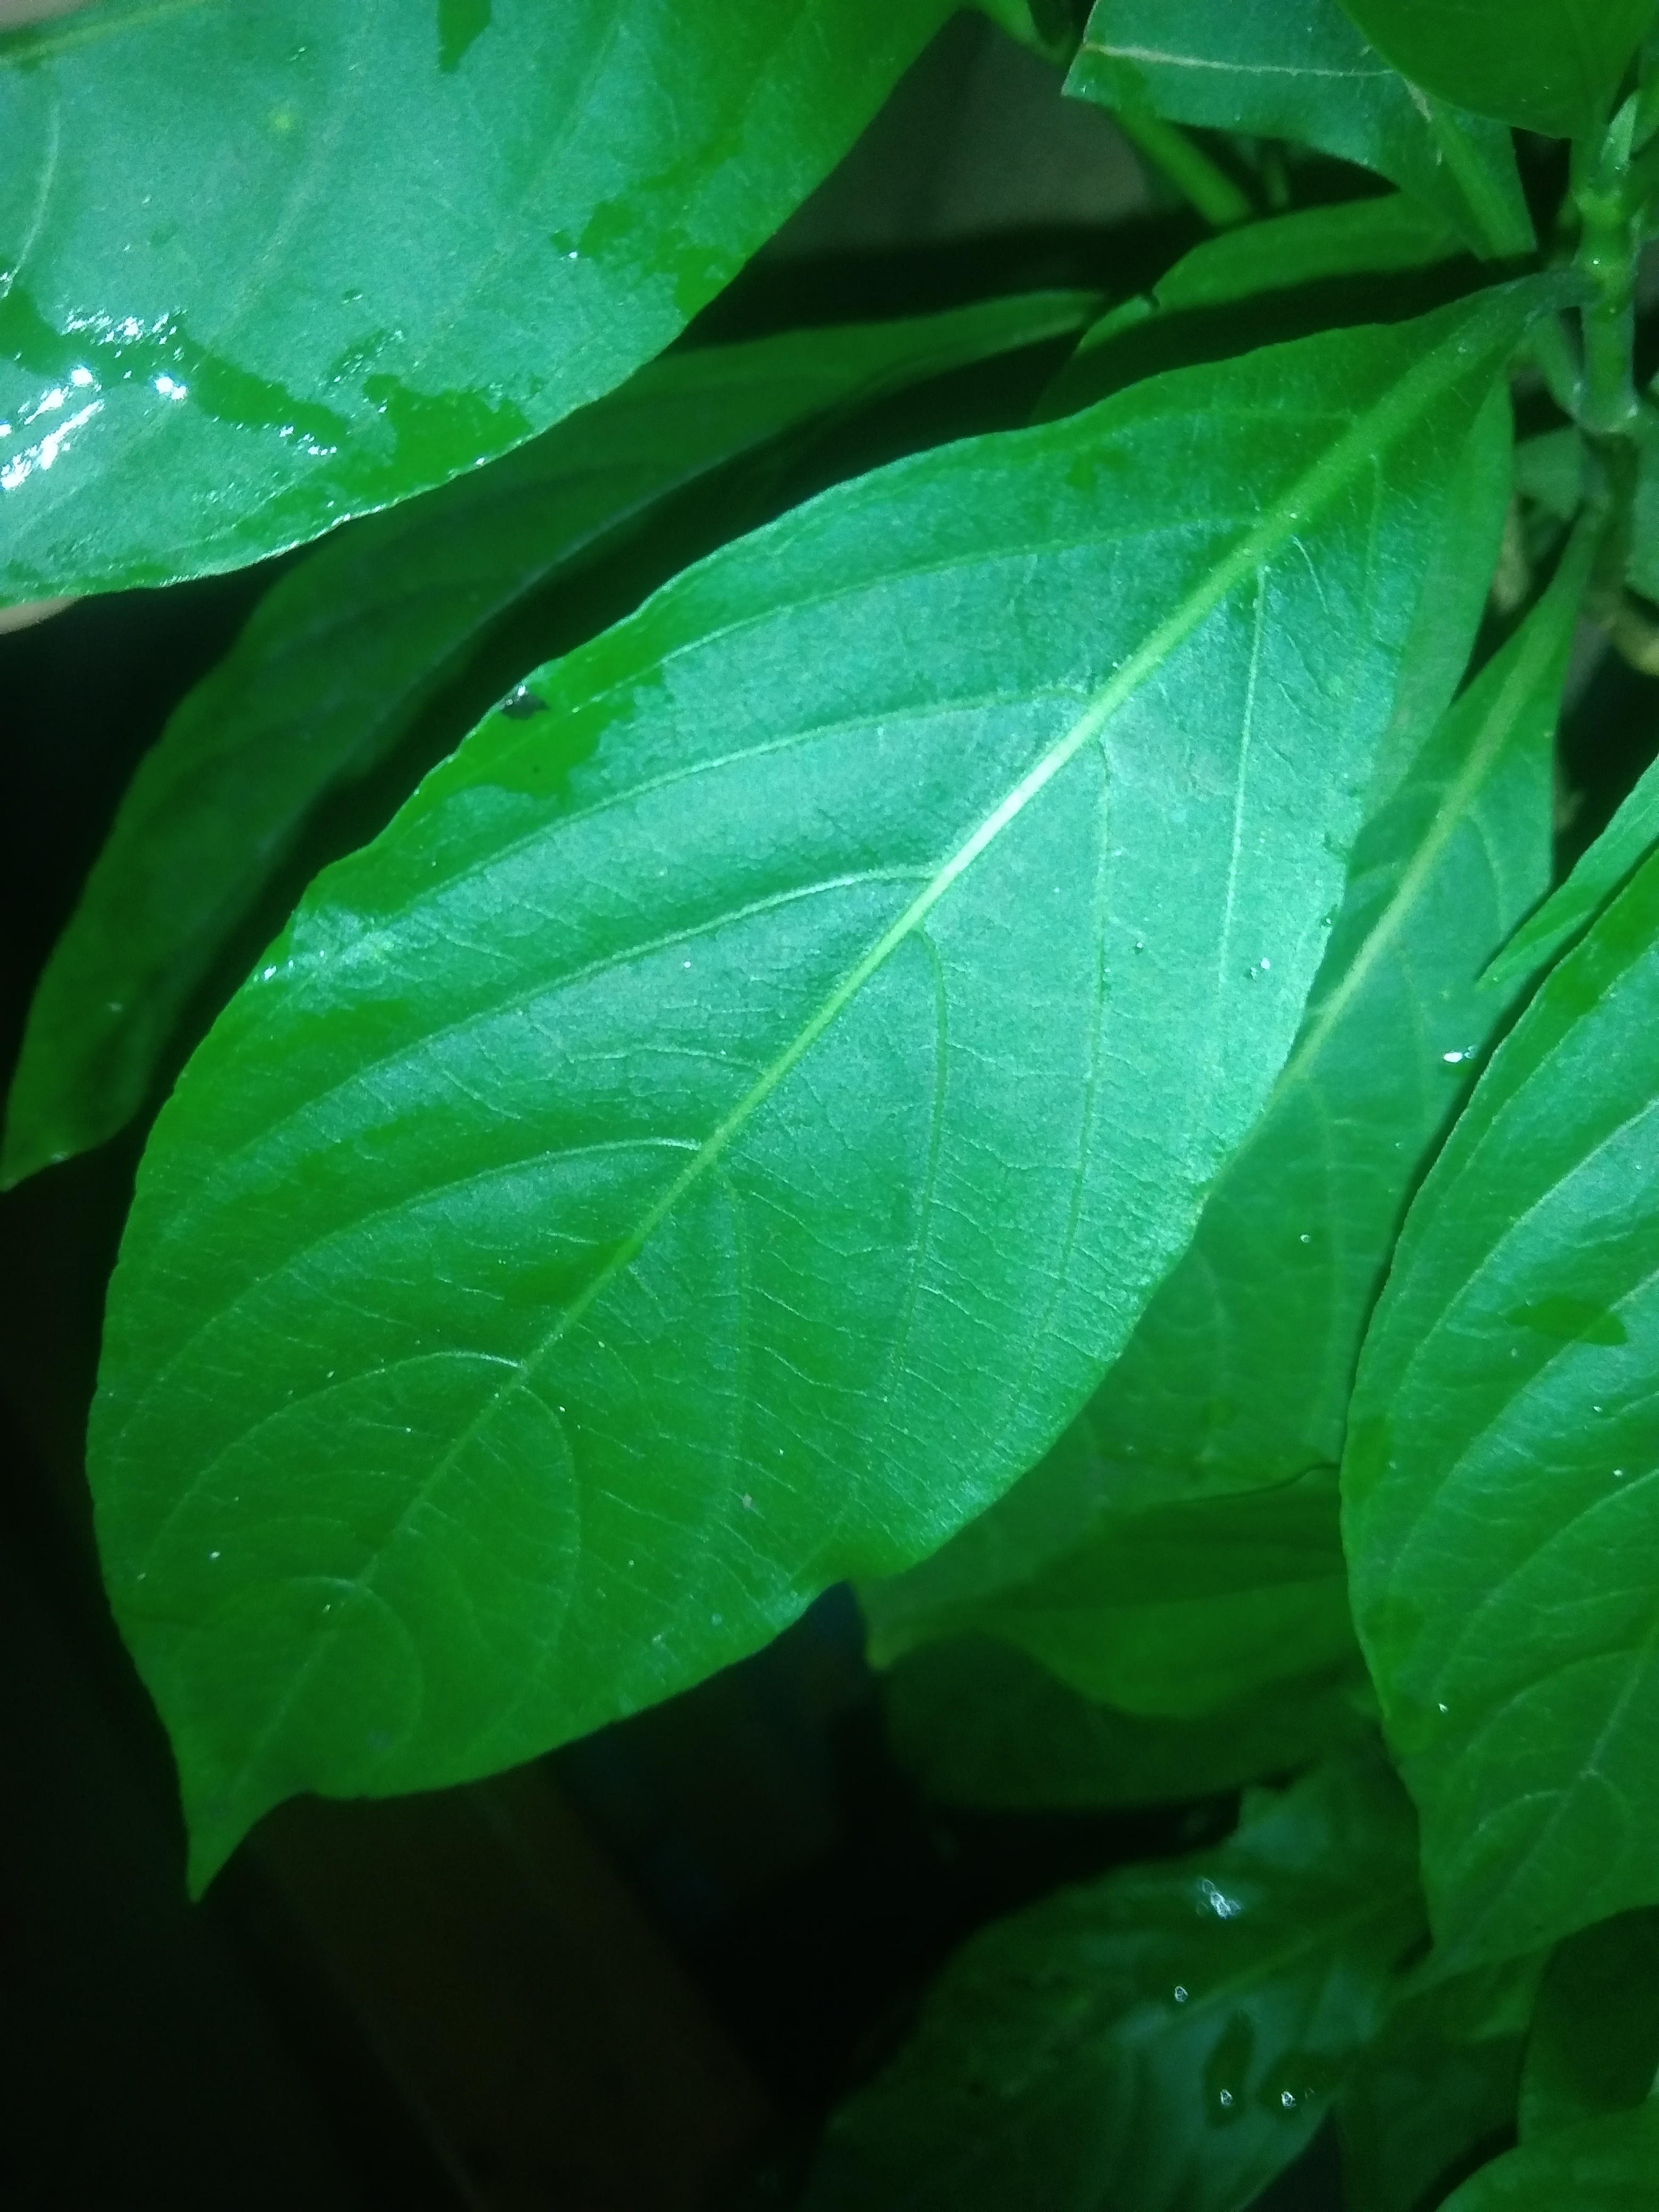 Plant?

vasaka
